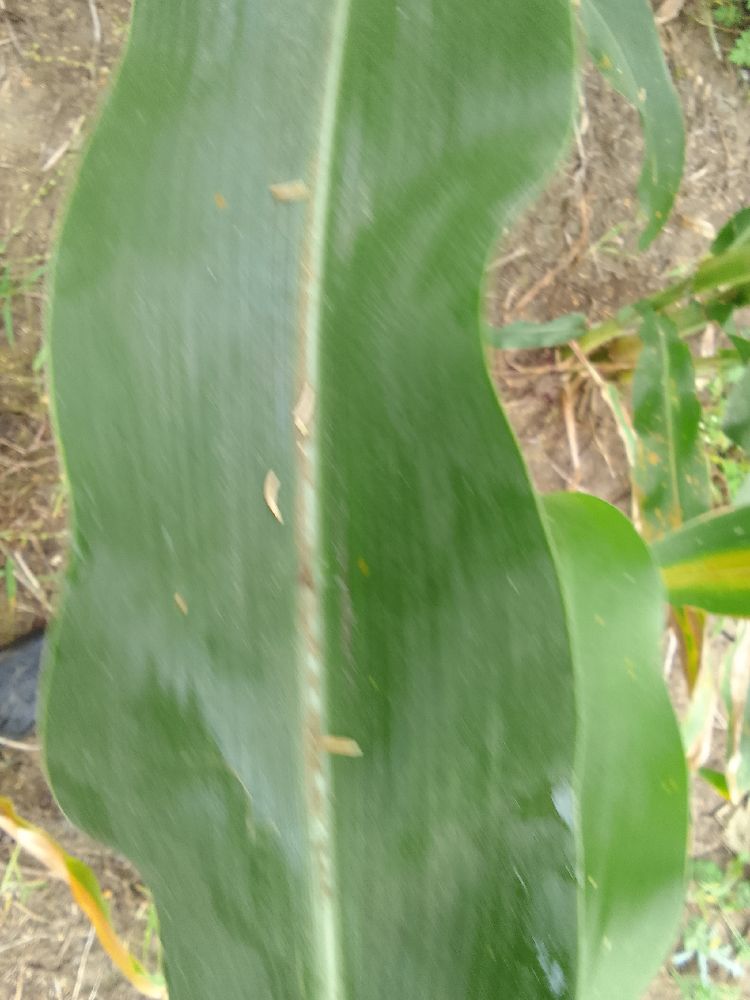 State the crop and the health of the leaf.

maize, healthy
